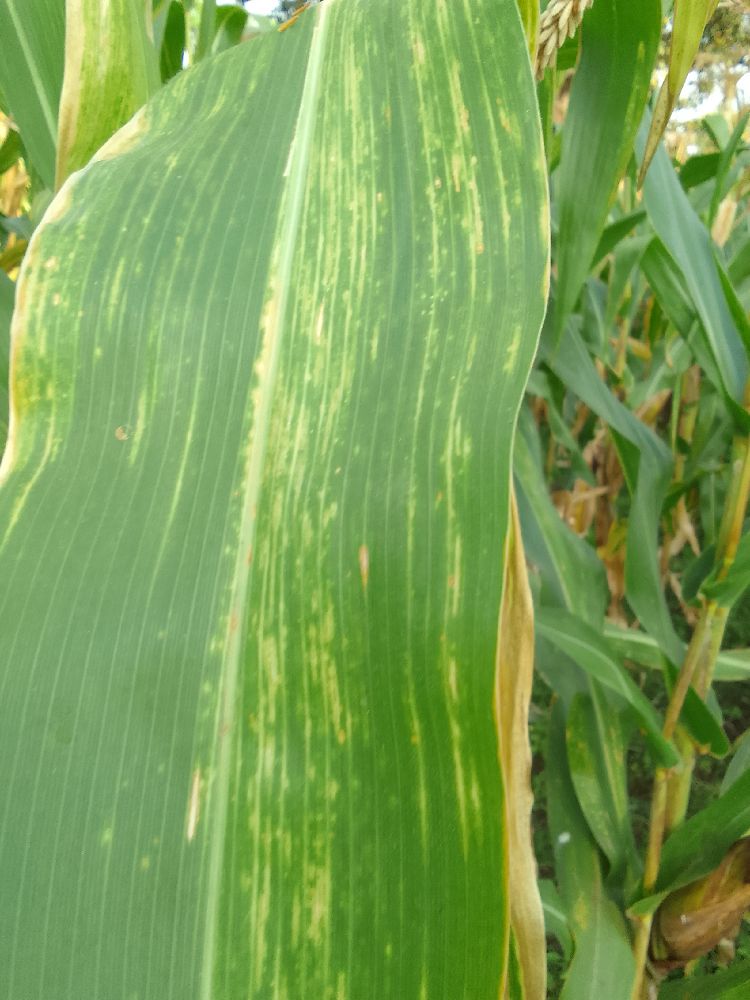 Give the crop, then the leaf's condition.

maize, maize lethal necrosis
